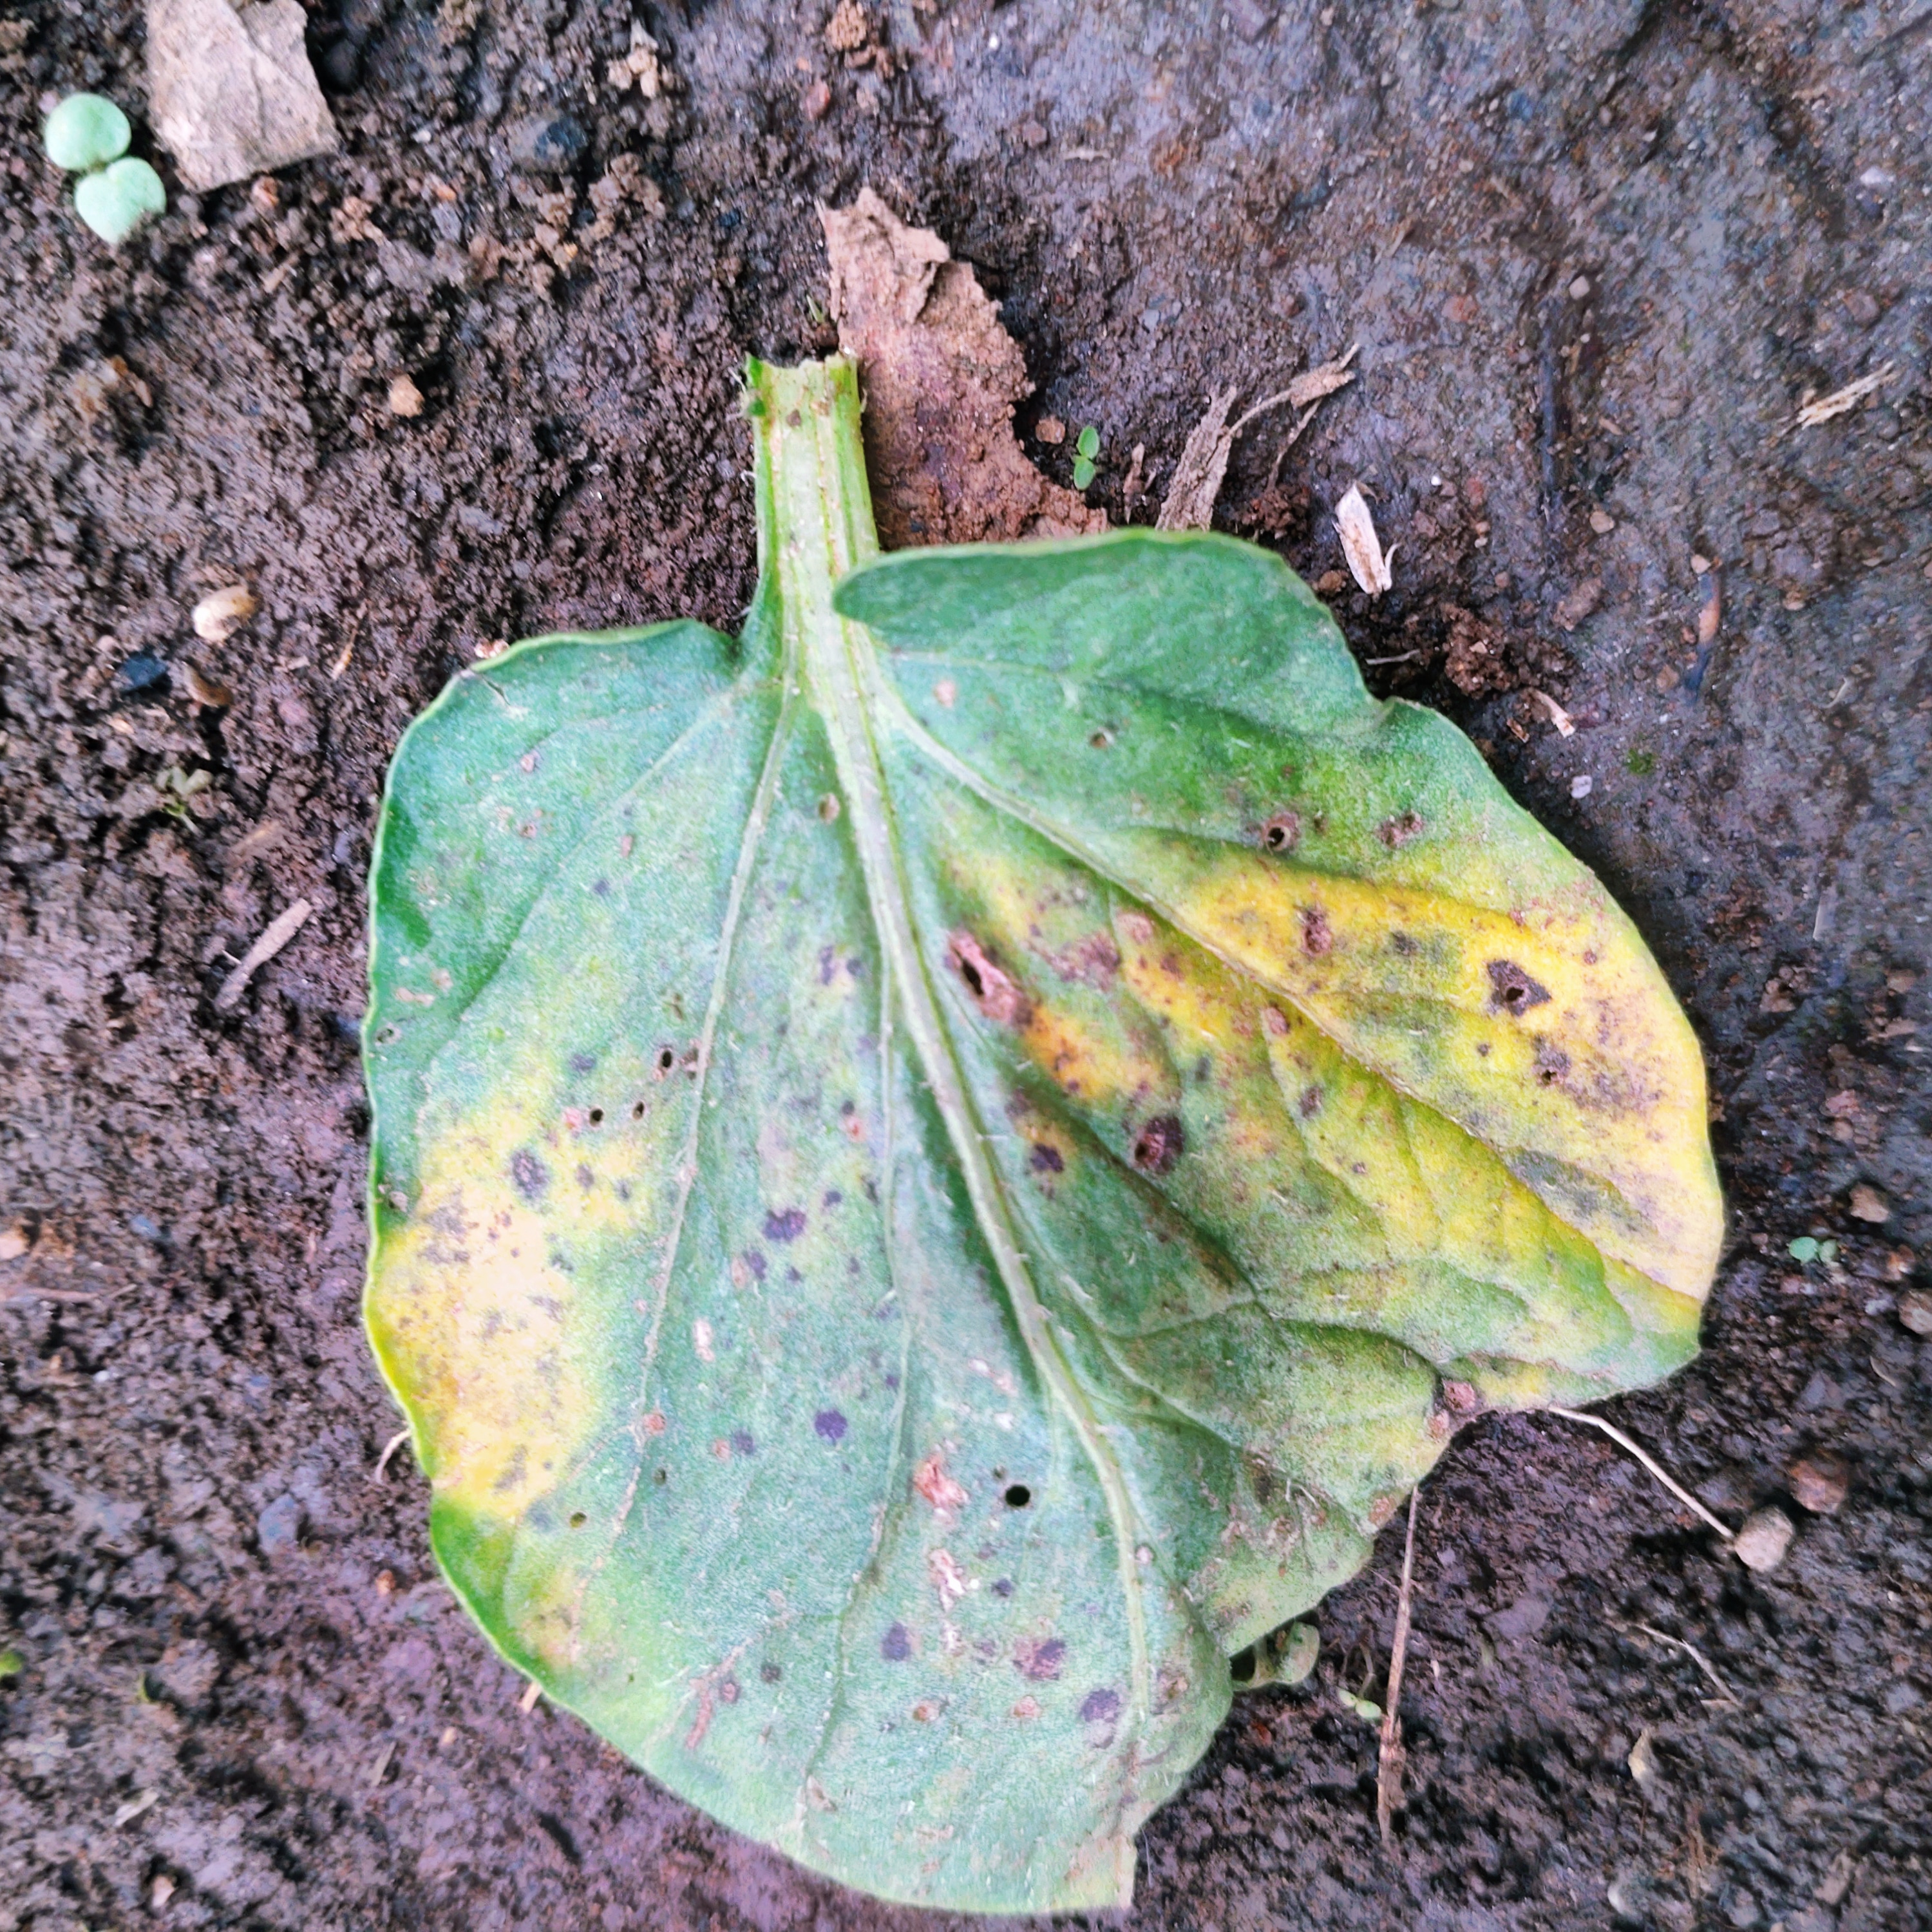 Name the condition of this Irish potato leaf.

late blight
